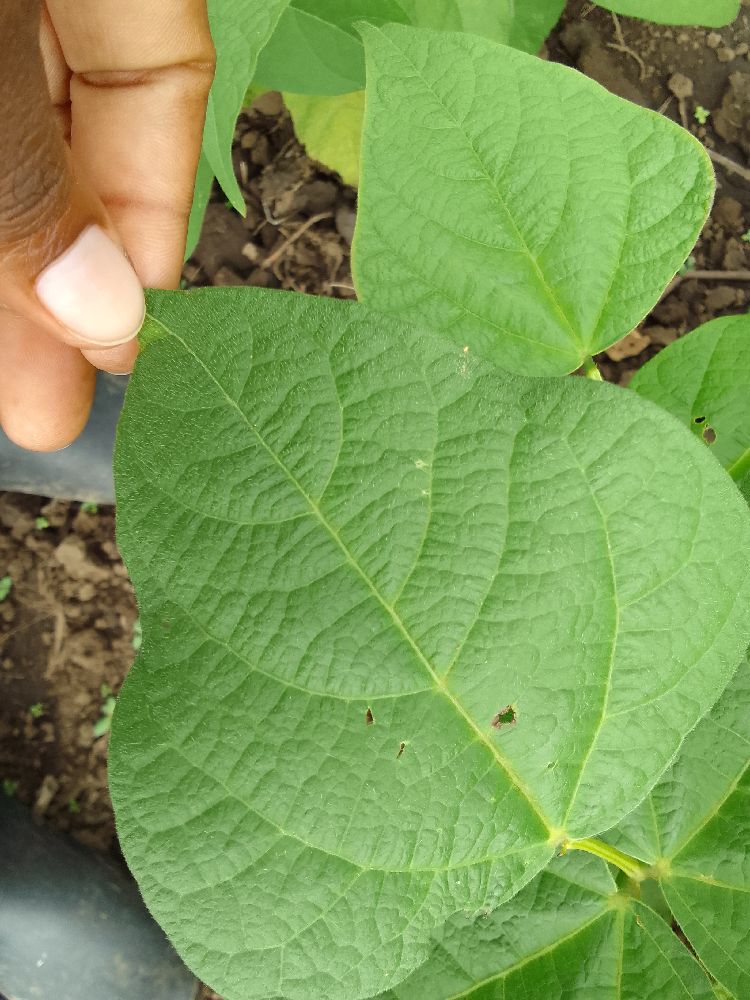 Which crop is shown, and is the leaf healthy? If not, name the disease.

common bean, healthy
